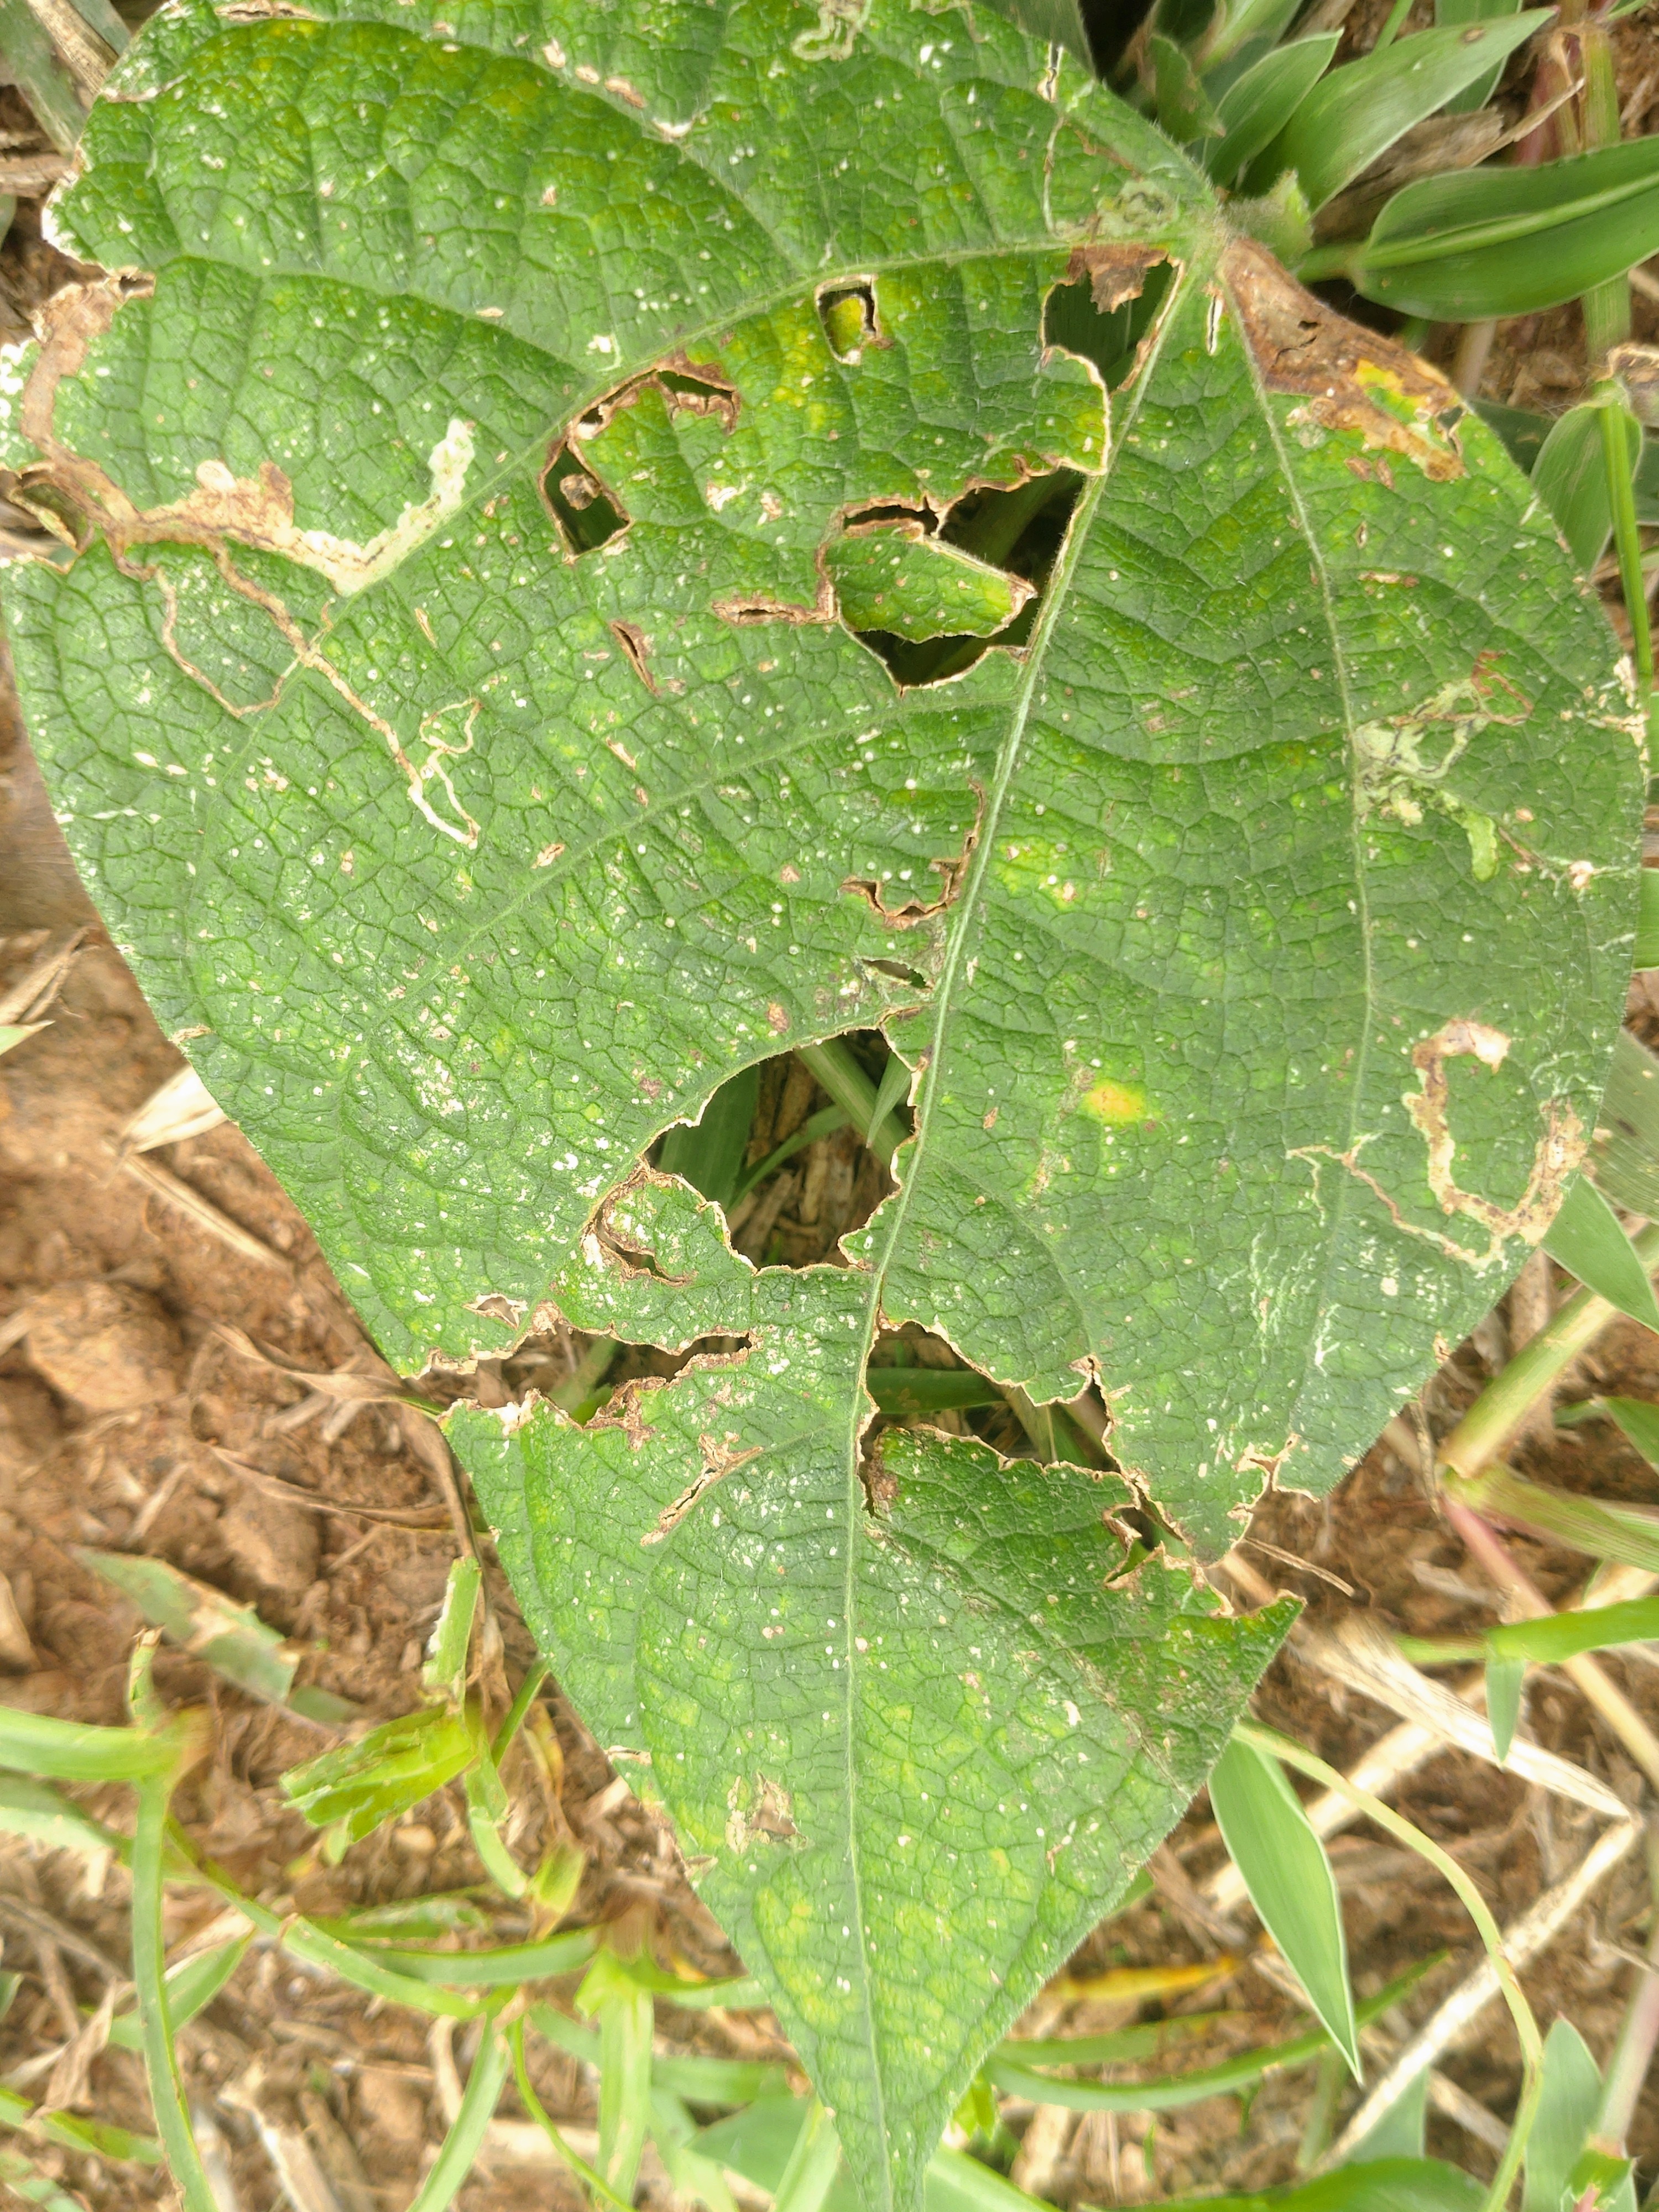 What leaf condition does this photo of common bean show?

anthracnose
